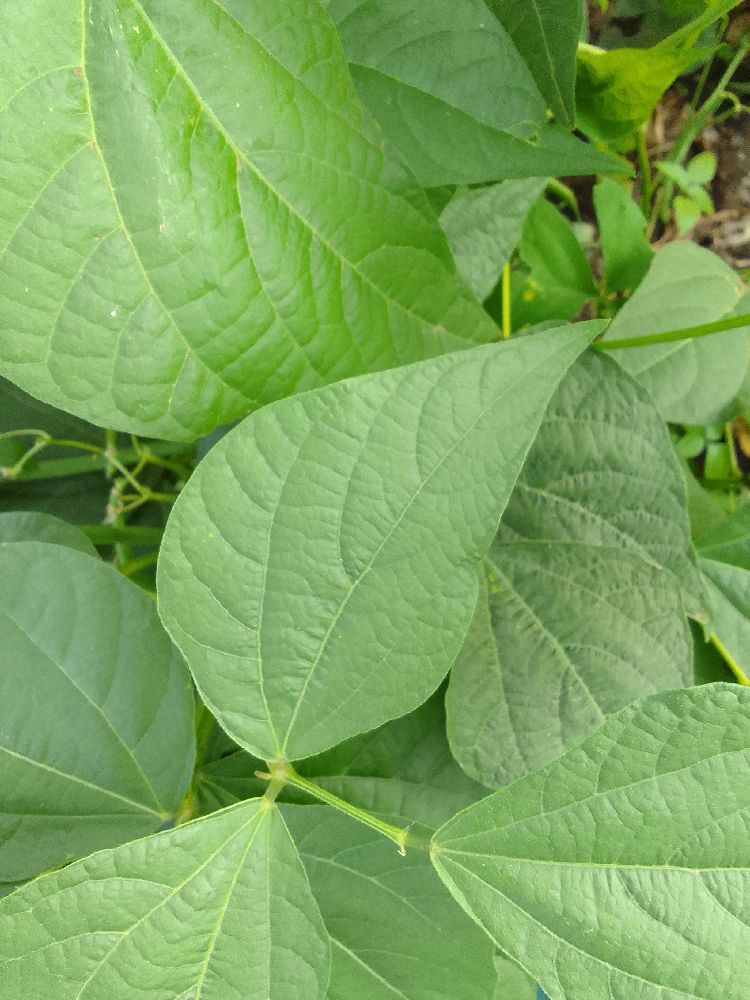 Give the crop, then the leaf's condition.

common bean, healthy
